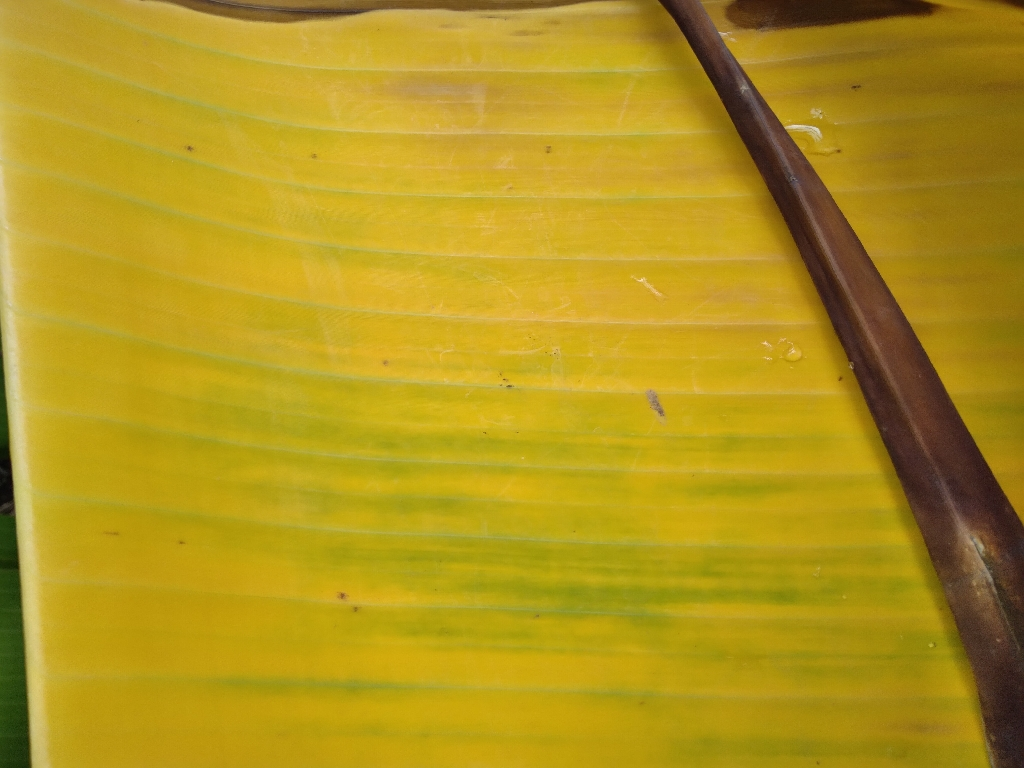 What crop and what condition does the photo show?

banana, fusarium wilt race 1
